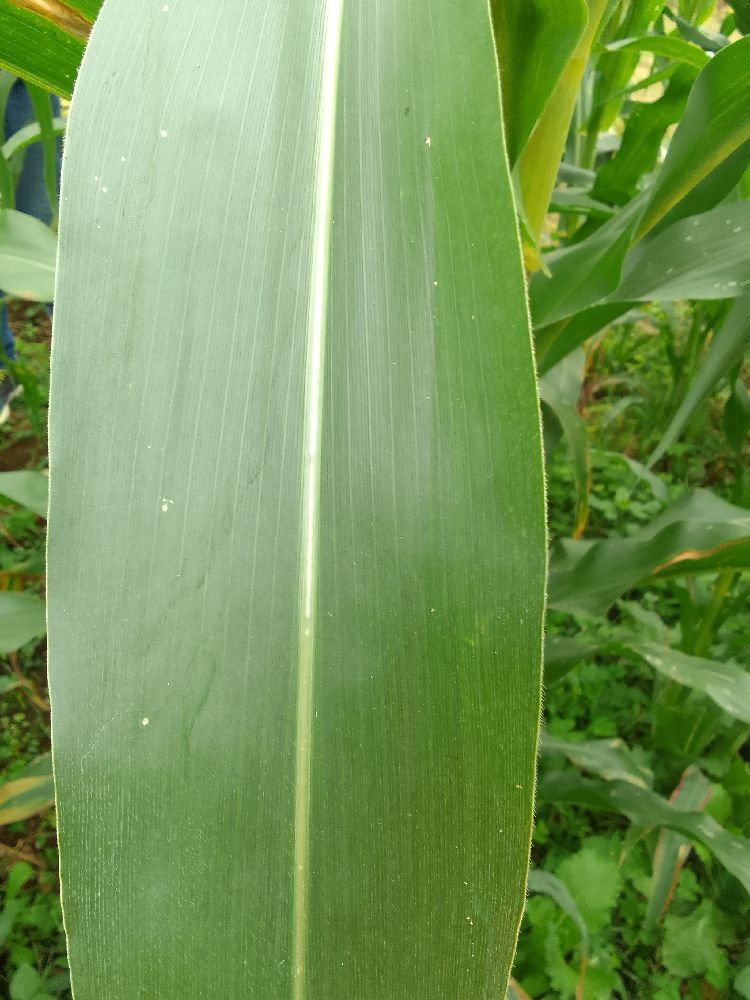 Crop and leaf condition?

maize, healthy
